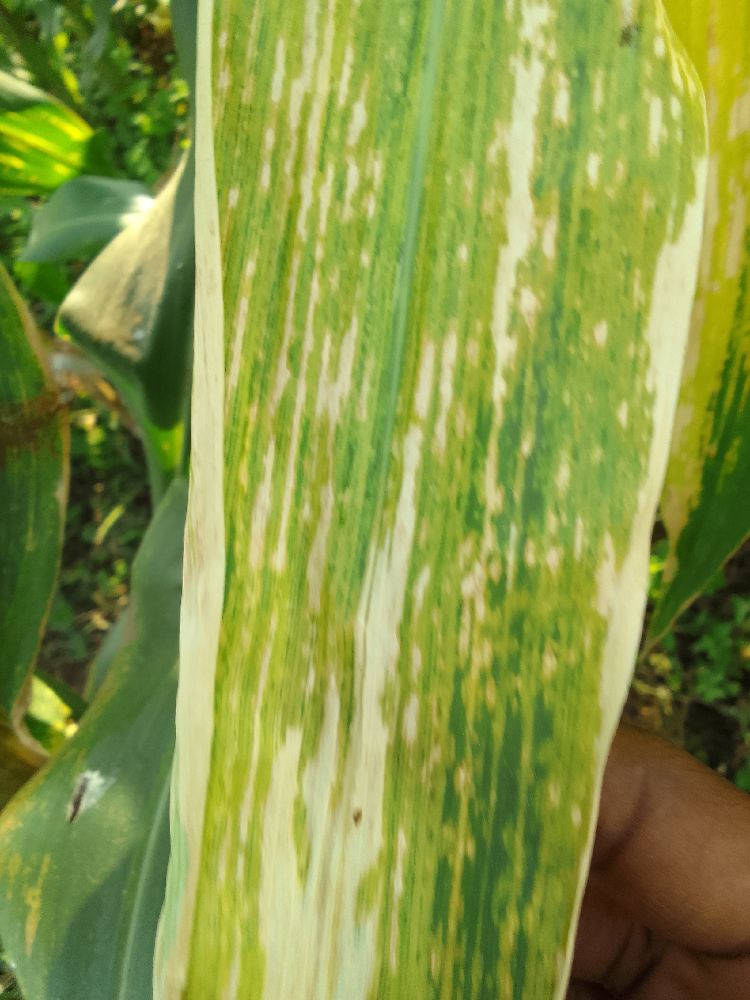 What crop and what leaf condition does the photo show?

maize, maize lethal necrosis
